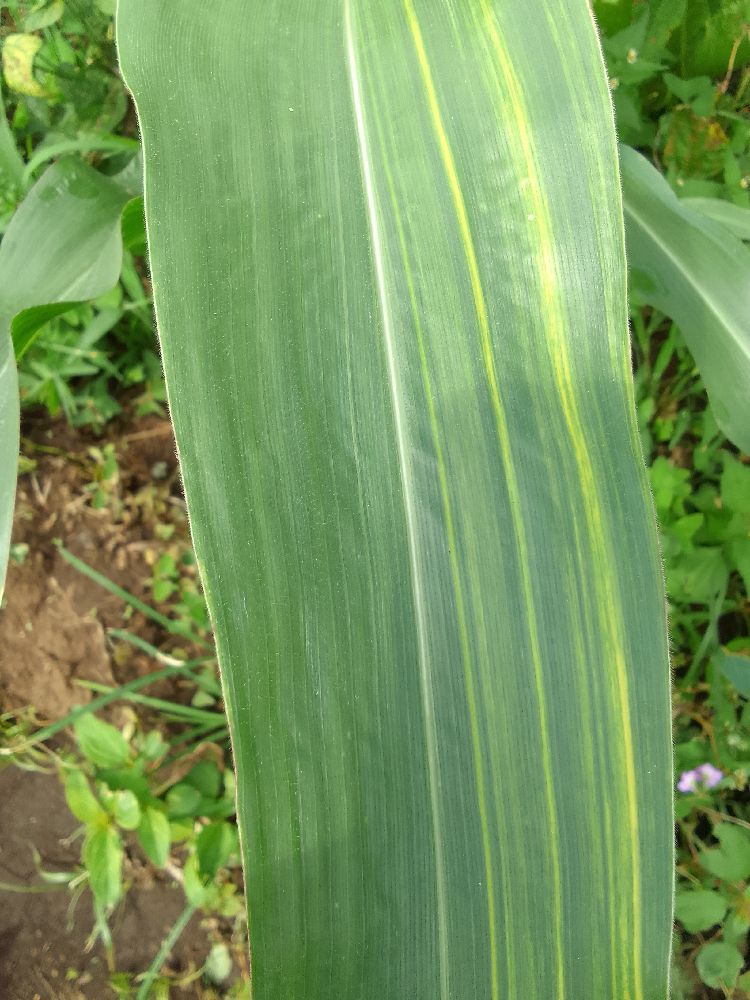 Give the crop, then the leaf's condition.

maize, maize lethal necrosis
